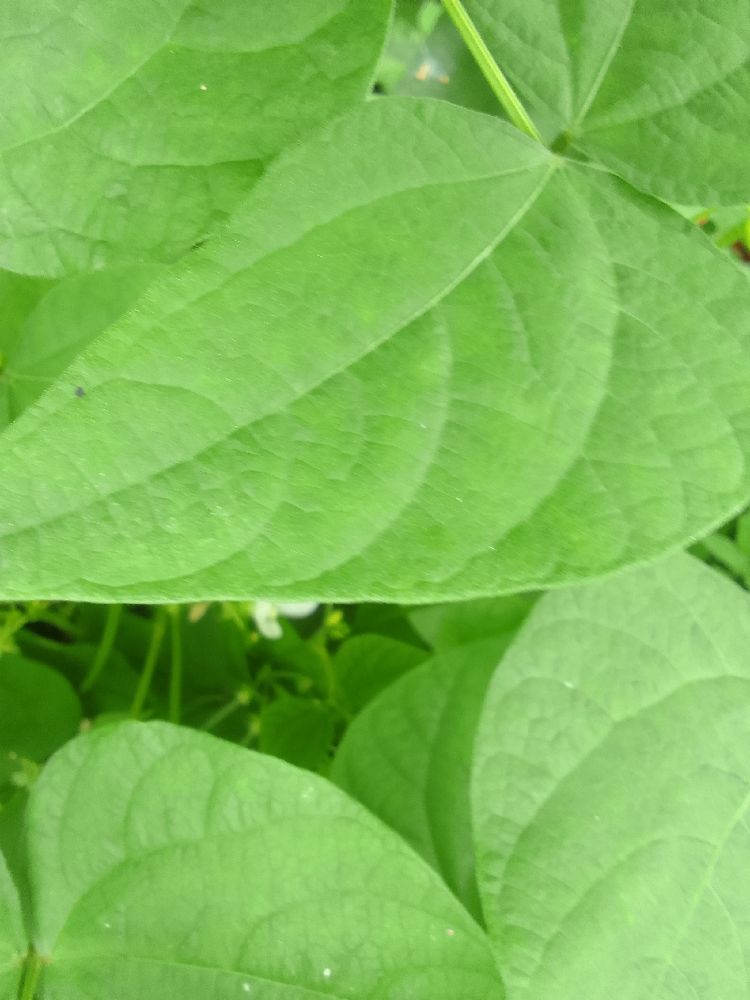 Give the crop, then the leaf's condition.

common bean, healthy
